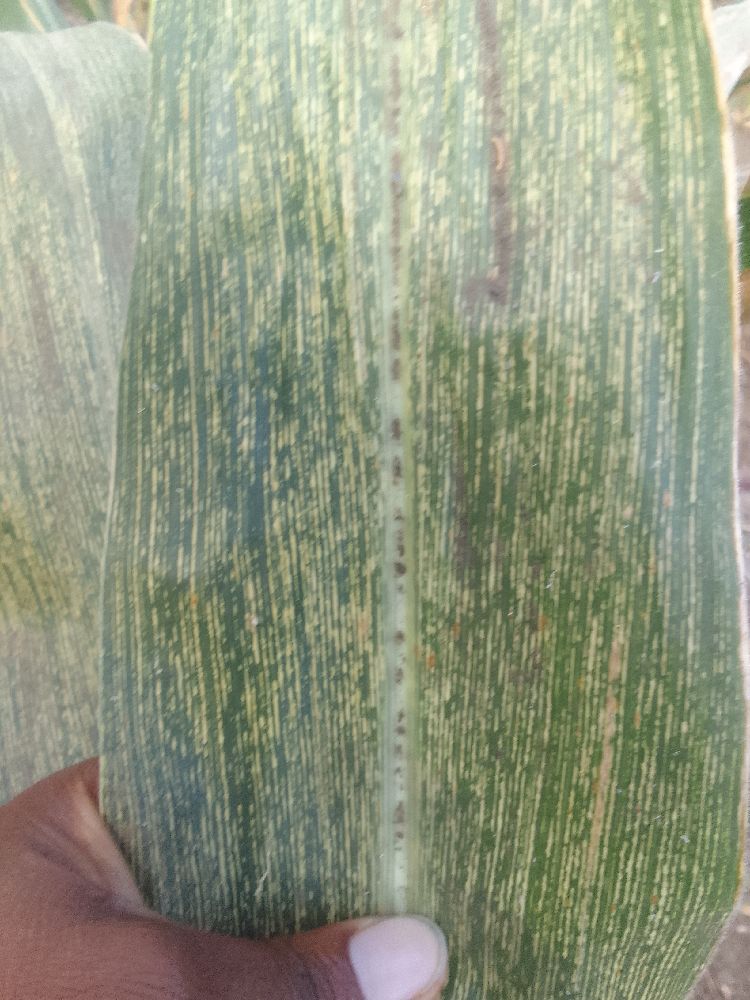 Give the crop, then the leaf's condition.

maize, maize streak virus
